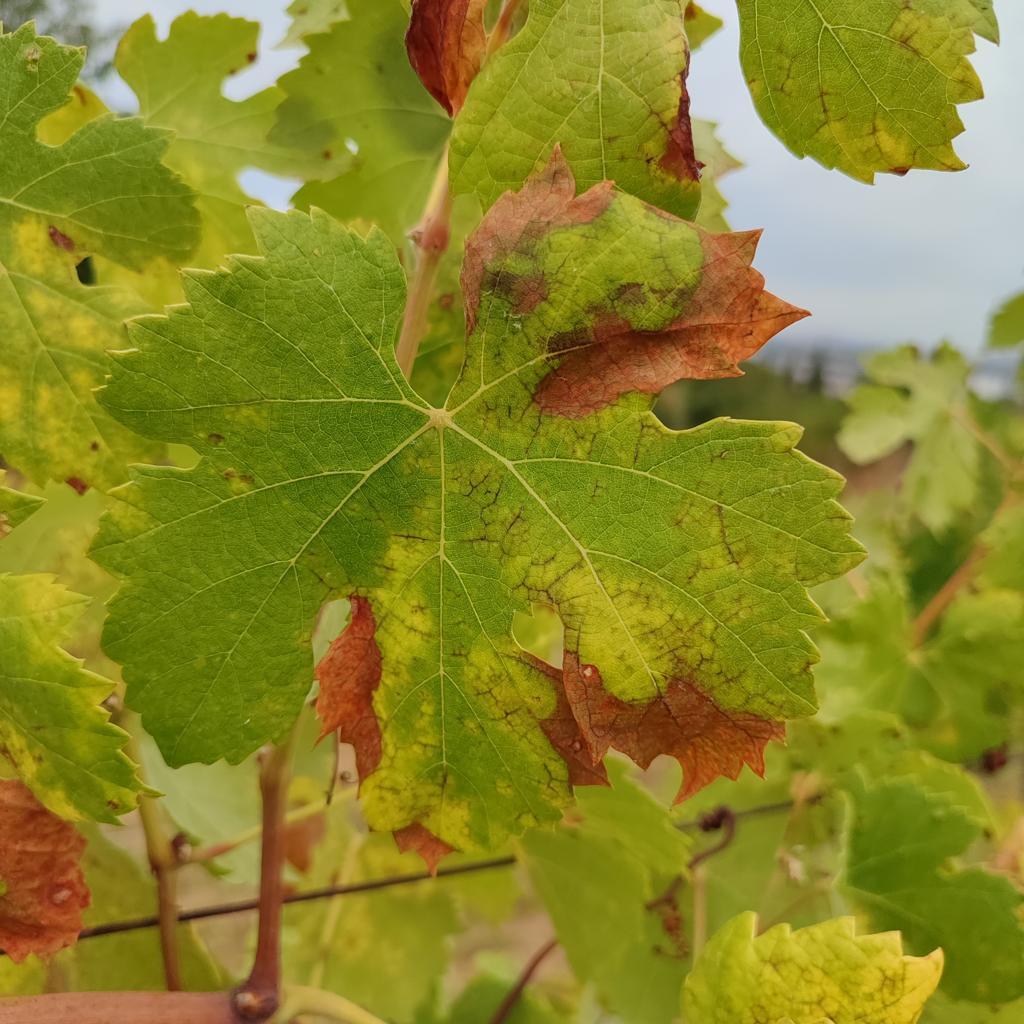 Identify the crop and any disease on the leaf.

grapevine, esca complex
